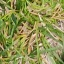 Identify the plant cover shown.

grass
